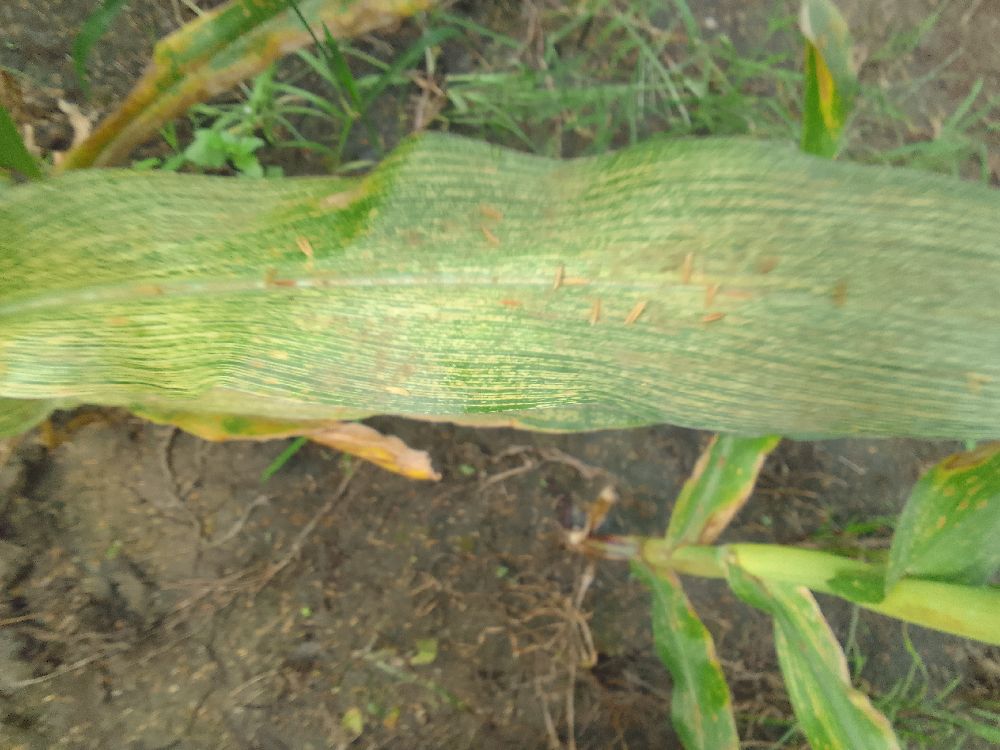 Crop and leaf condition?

maize, maize streak virus
